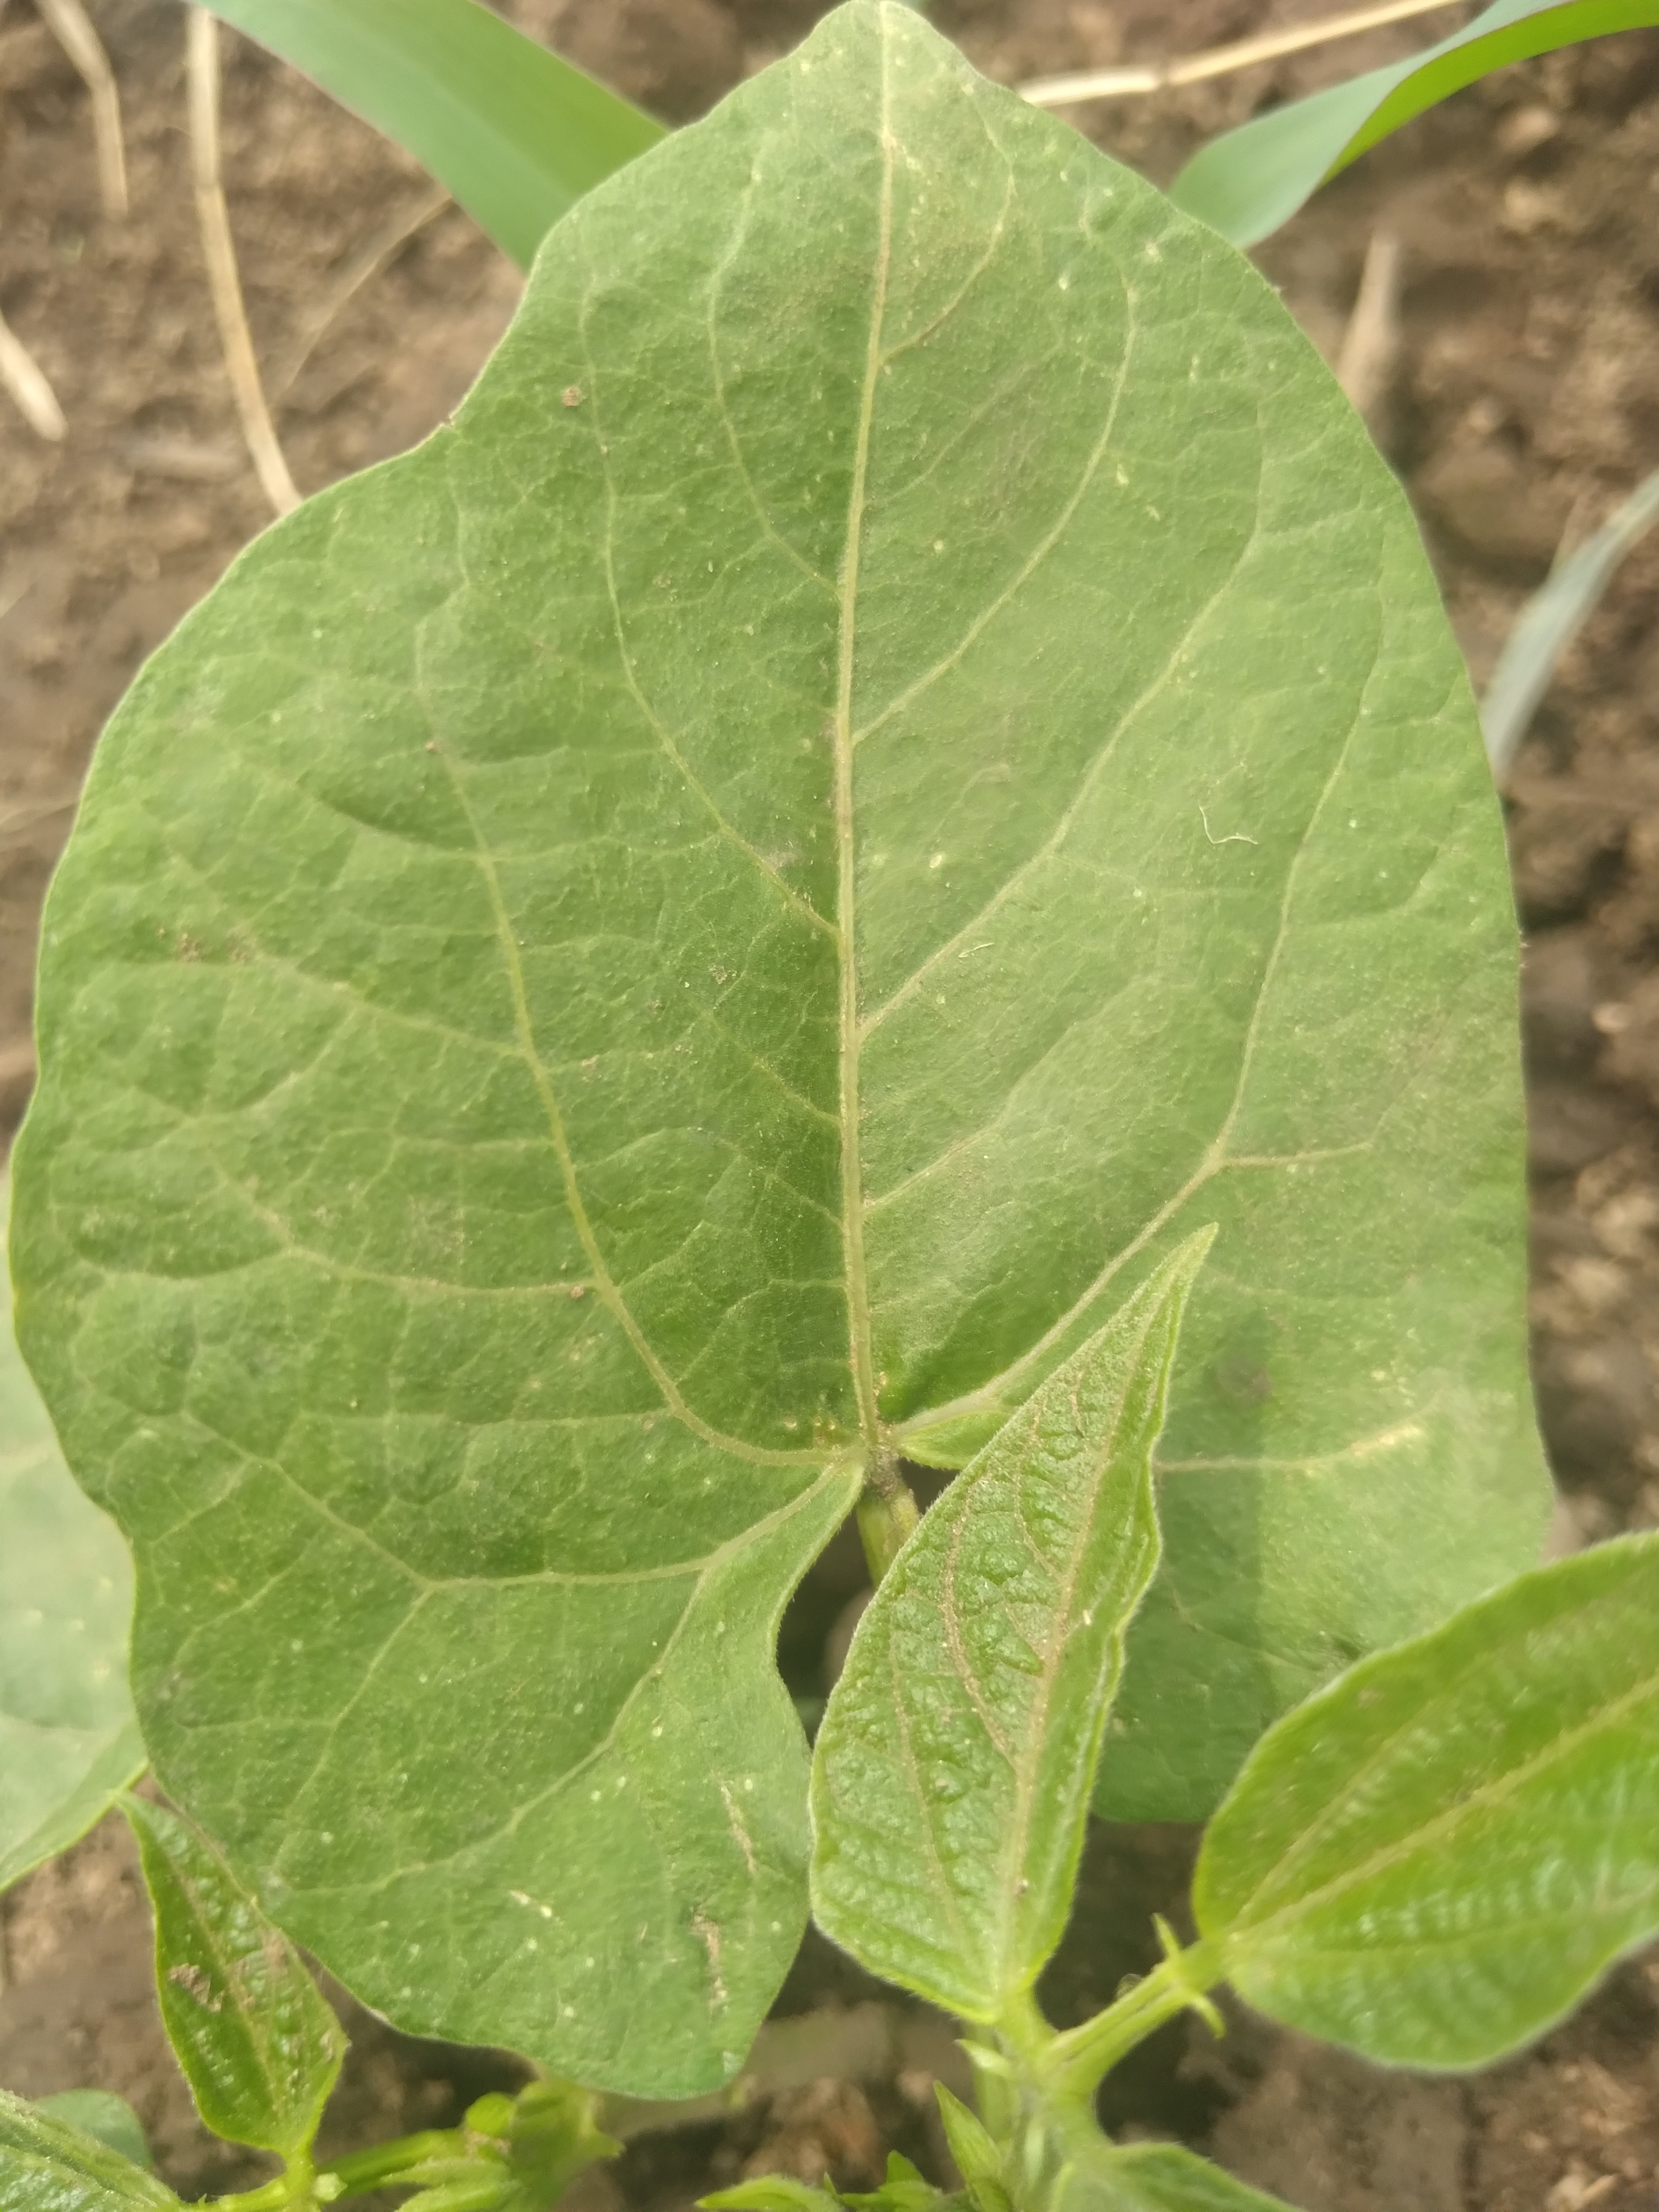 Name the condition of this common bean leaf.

healthy
